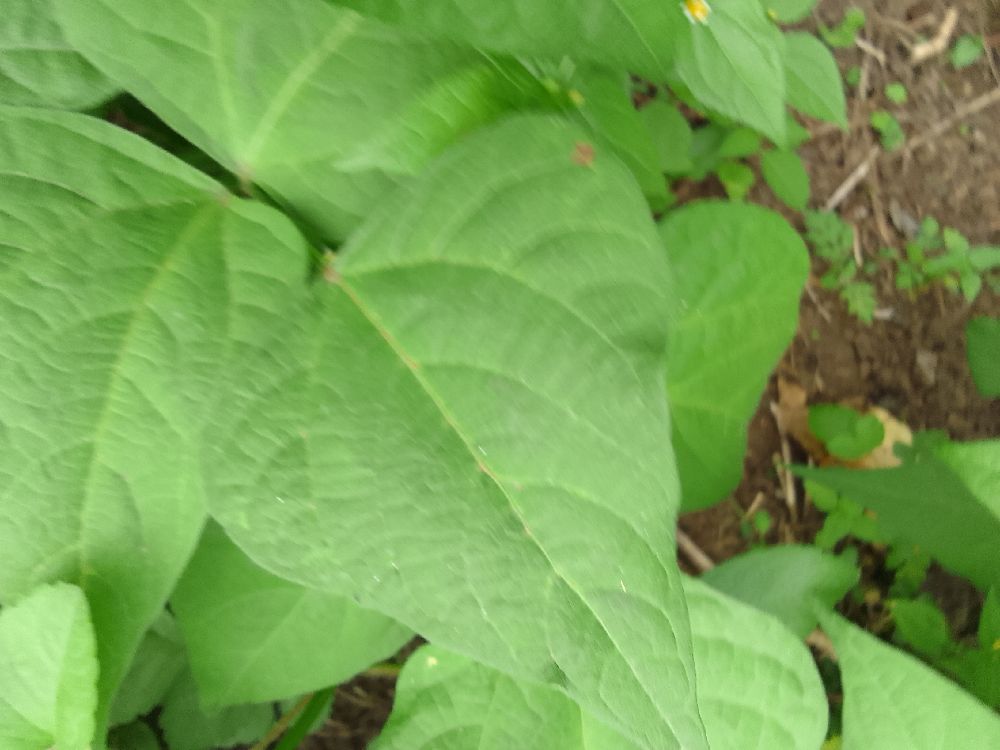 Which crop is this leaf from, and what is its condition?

common bean, healthy
